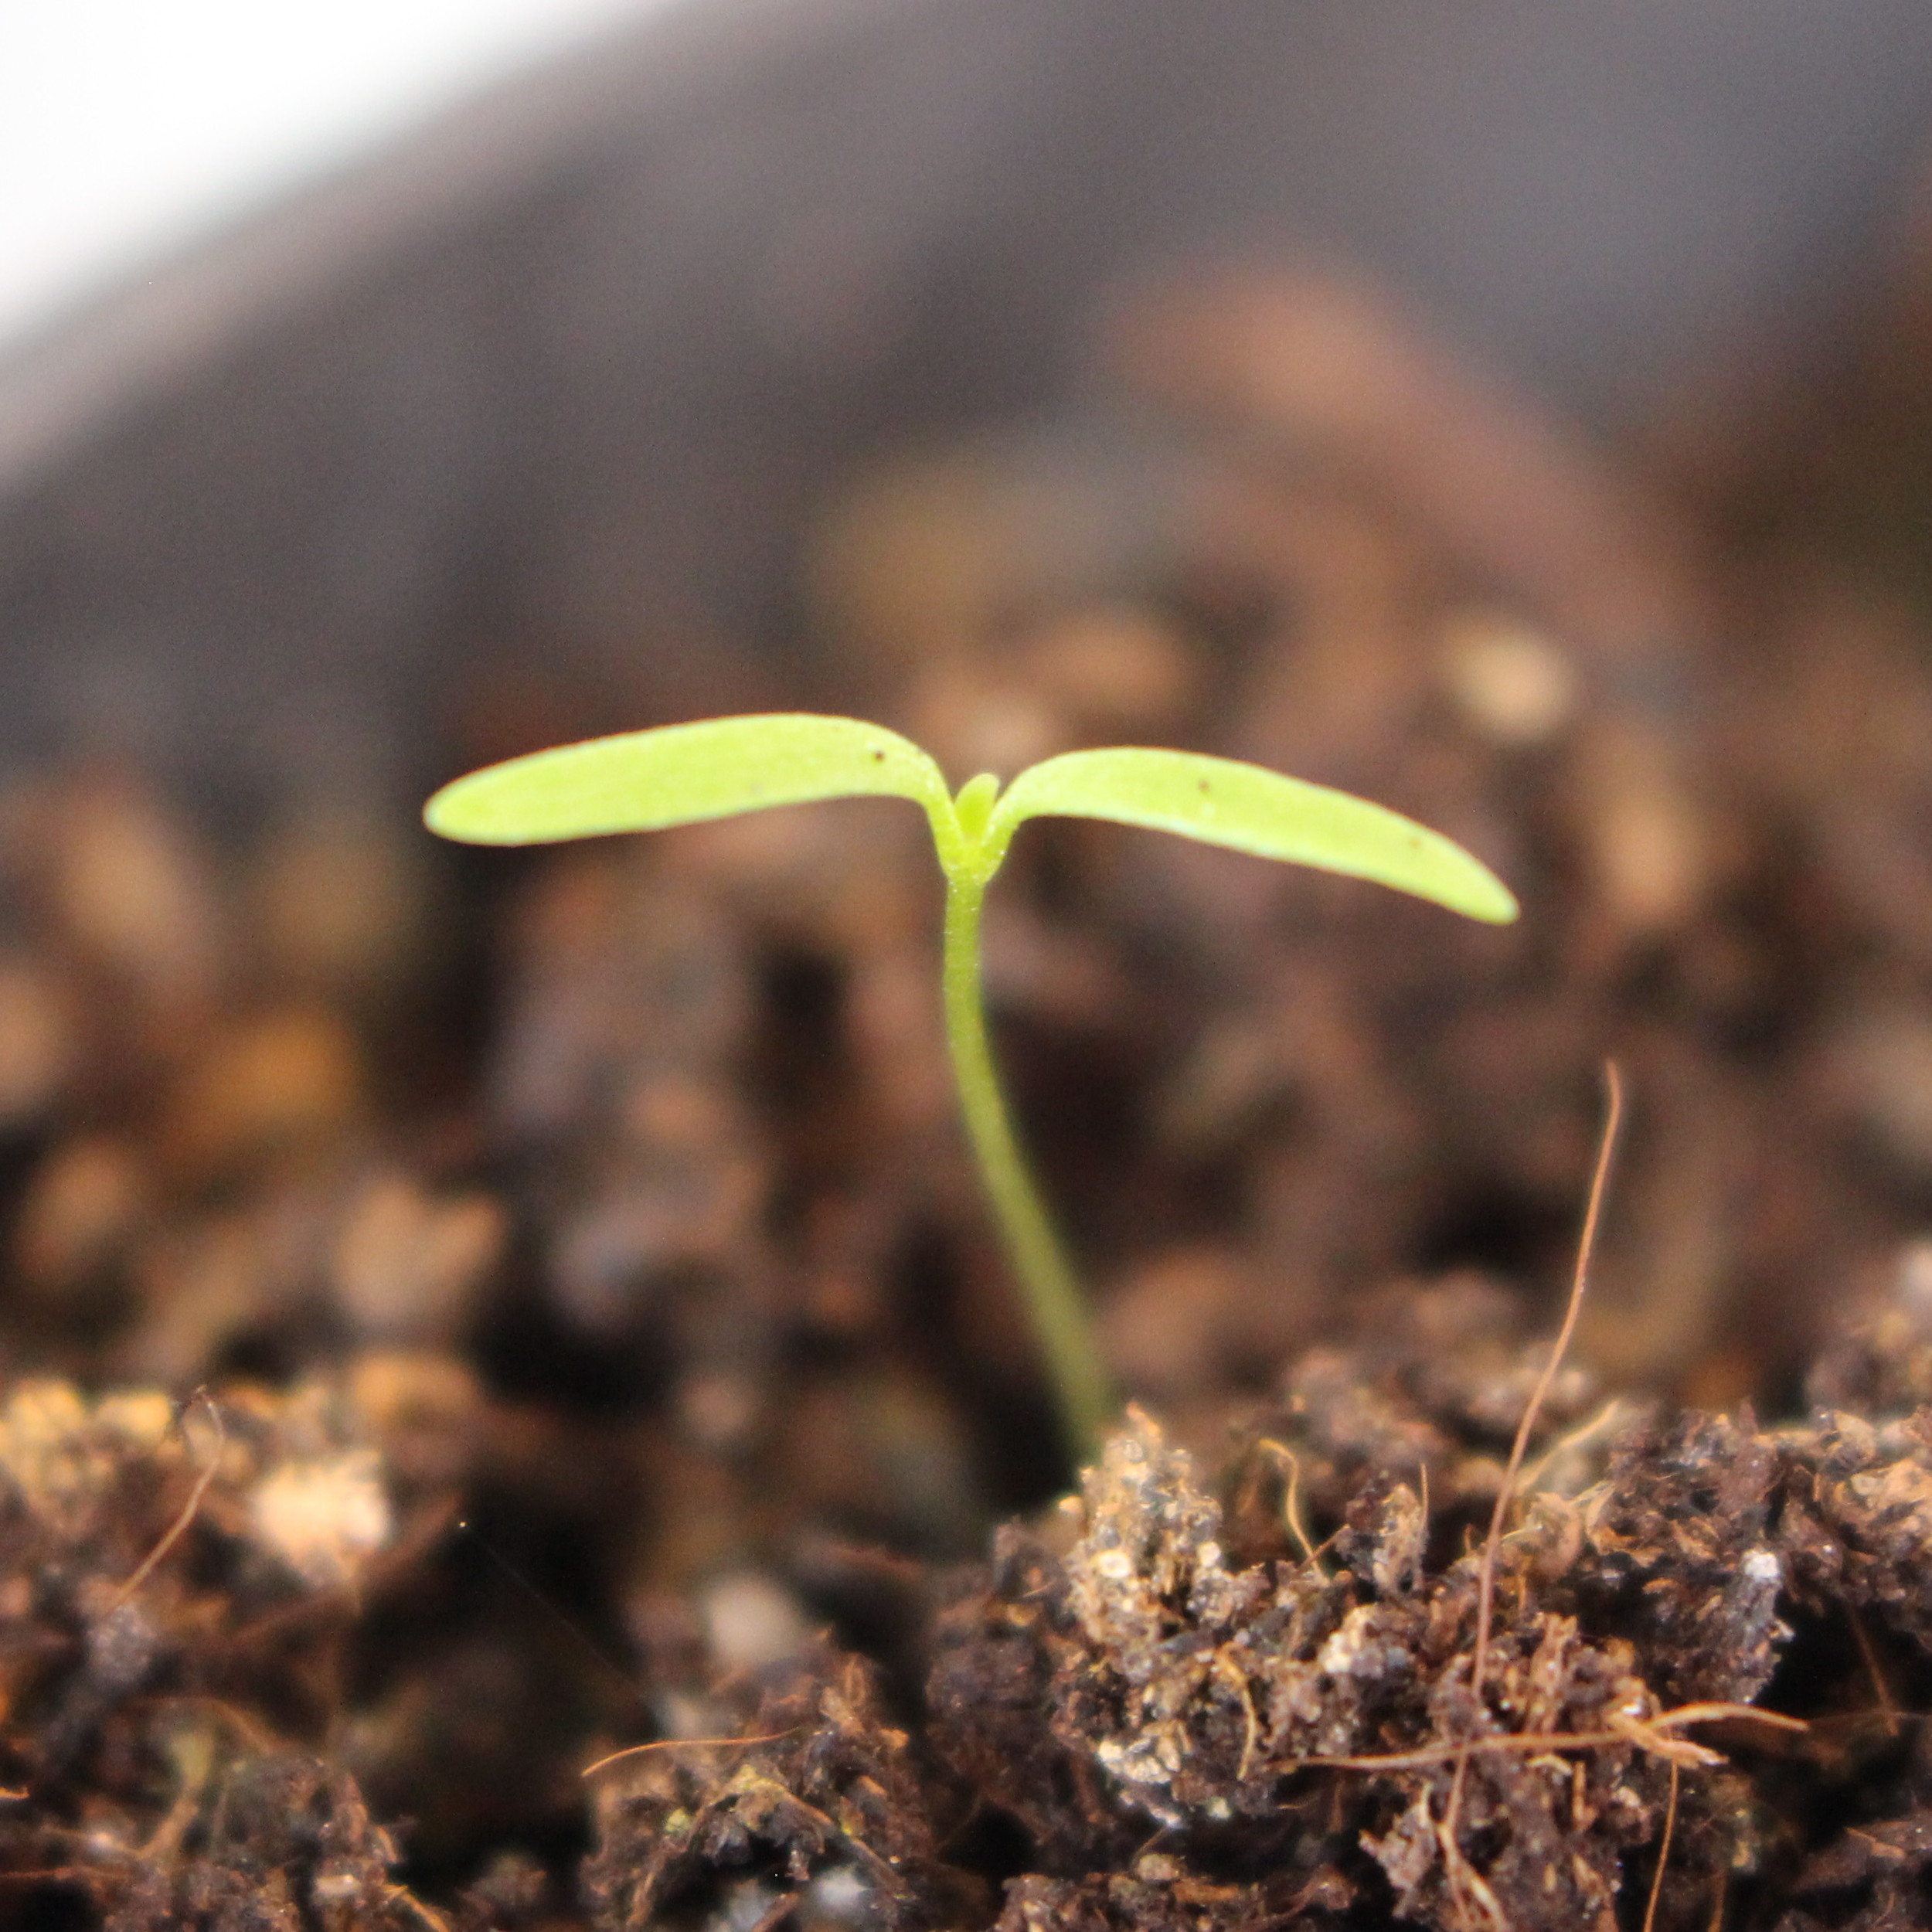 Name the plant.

Papaver rhoeas
